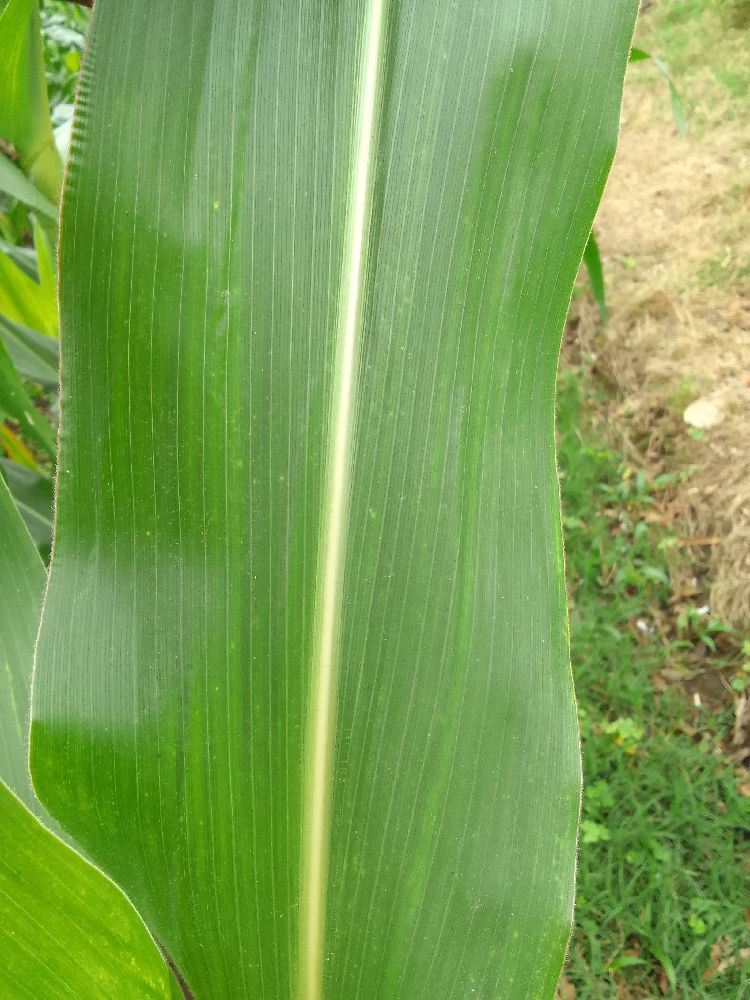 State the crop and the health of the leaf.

maize, healthy
